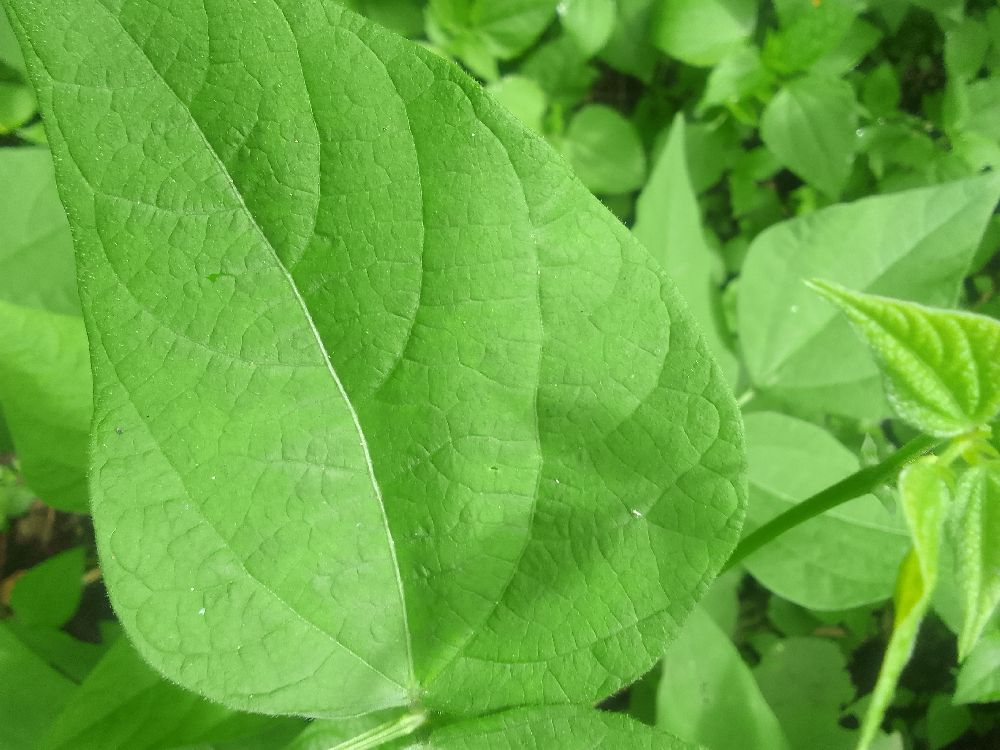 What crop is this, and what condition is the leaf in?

common bean, healthy
